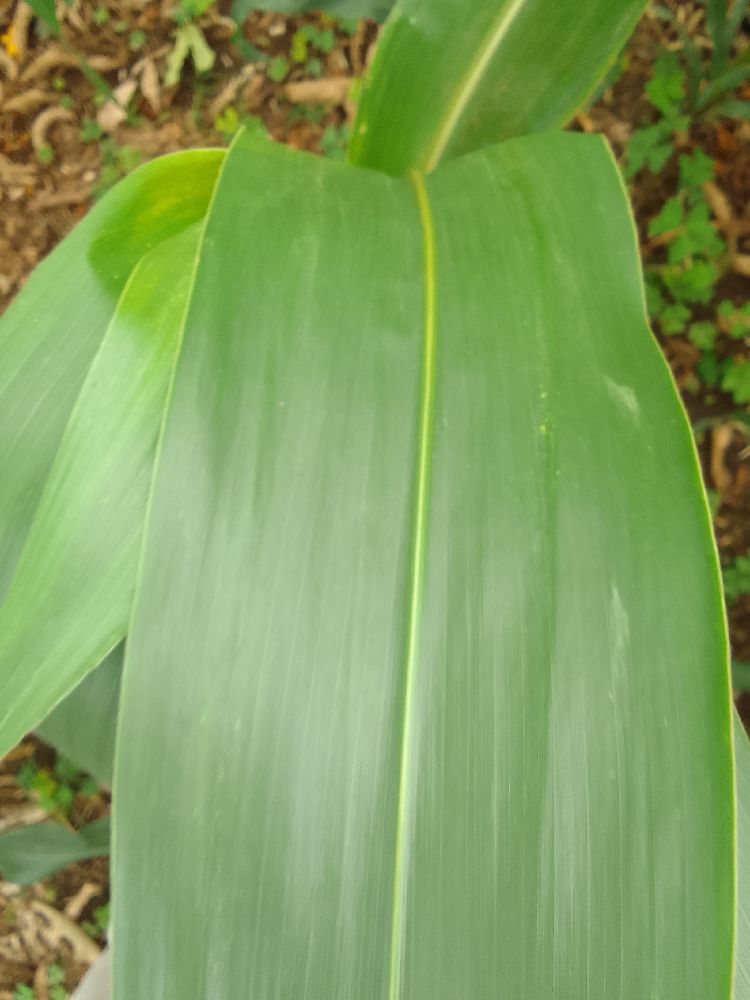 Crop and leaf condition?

maize, healthy
